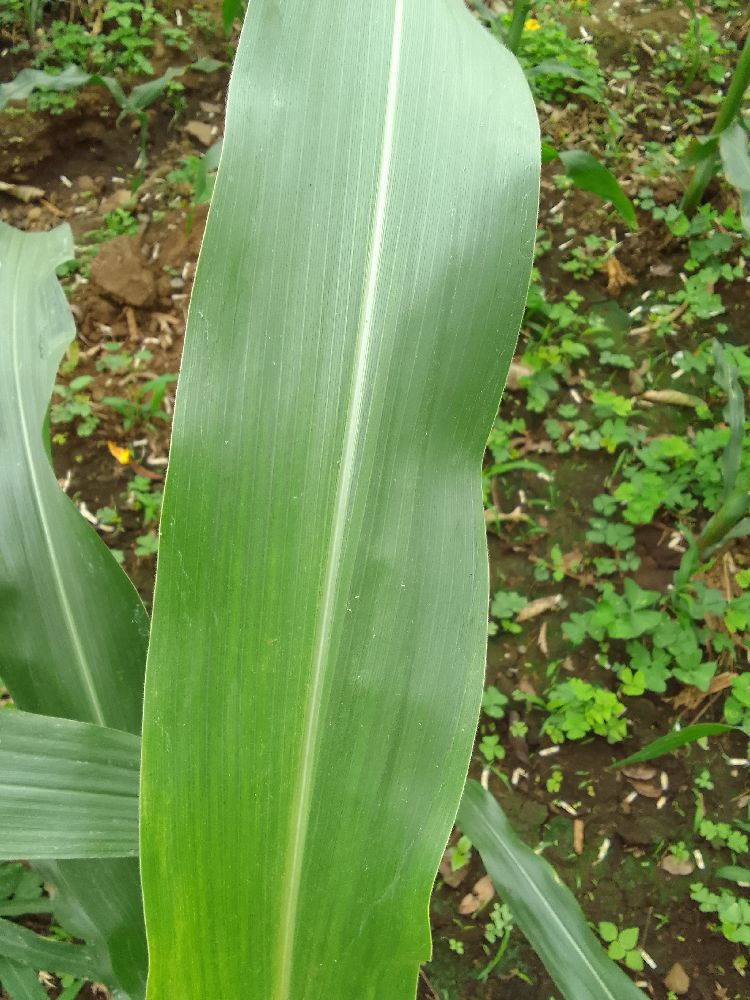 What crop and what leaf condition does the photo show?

maize, healthy
